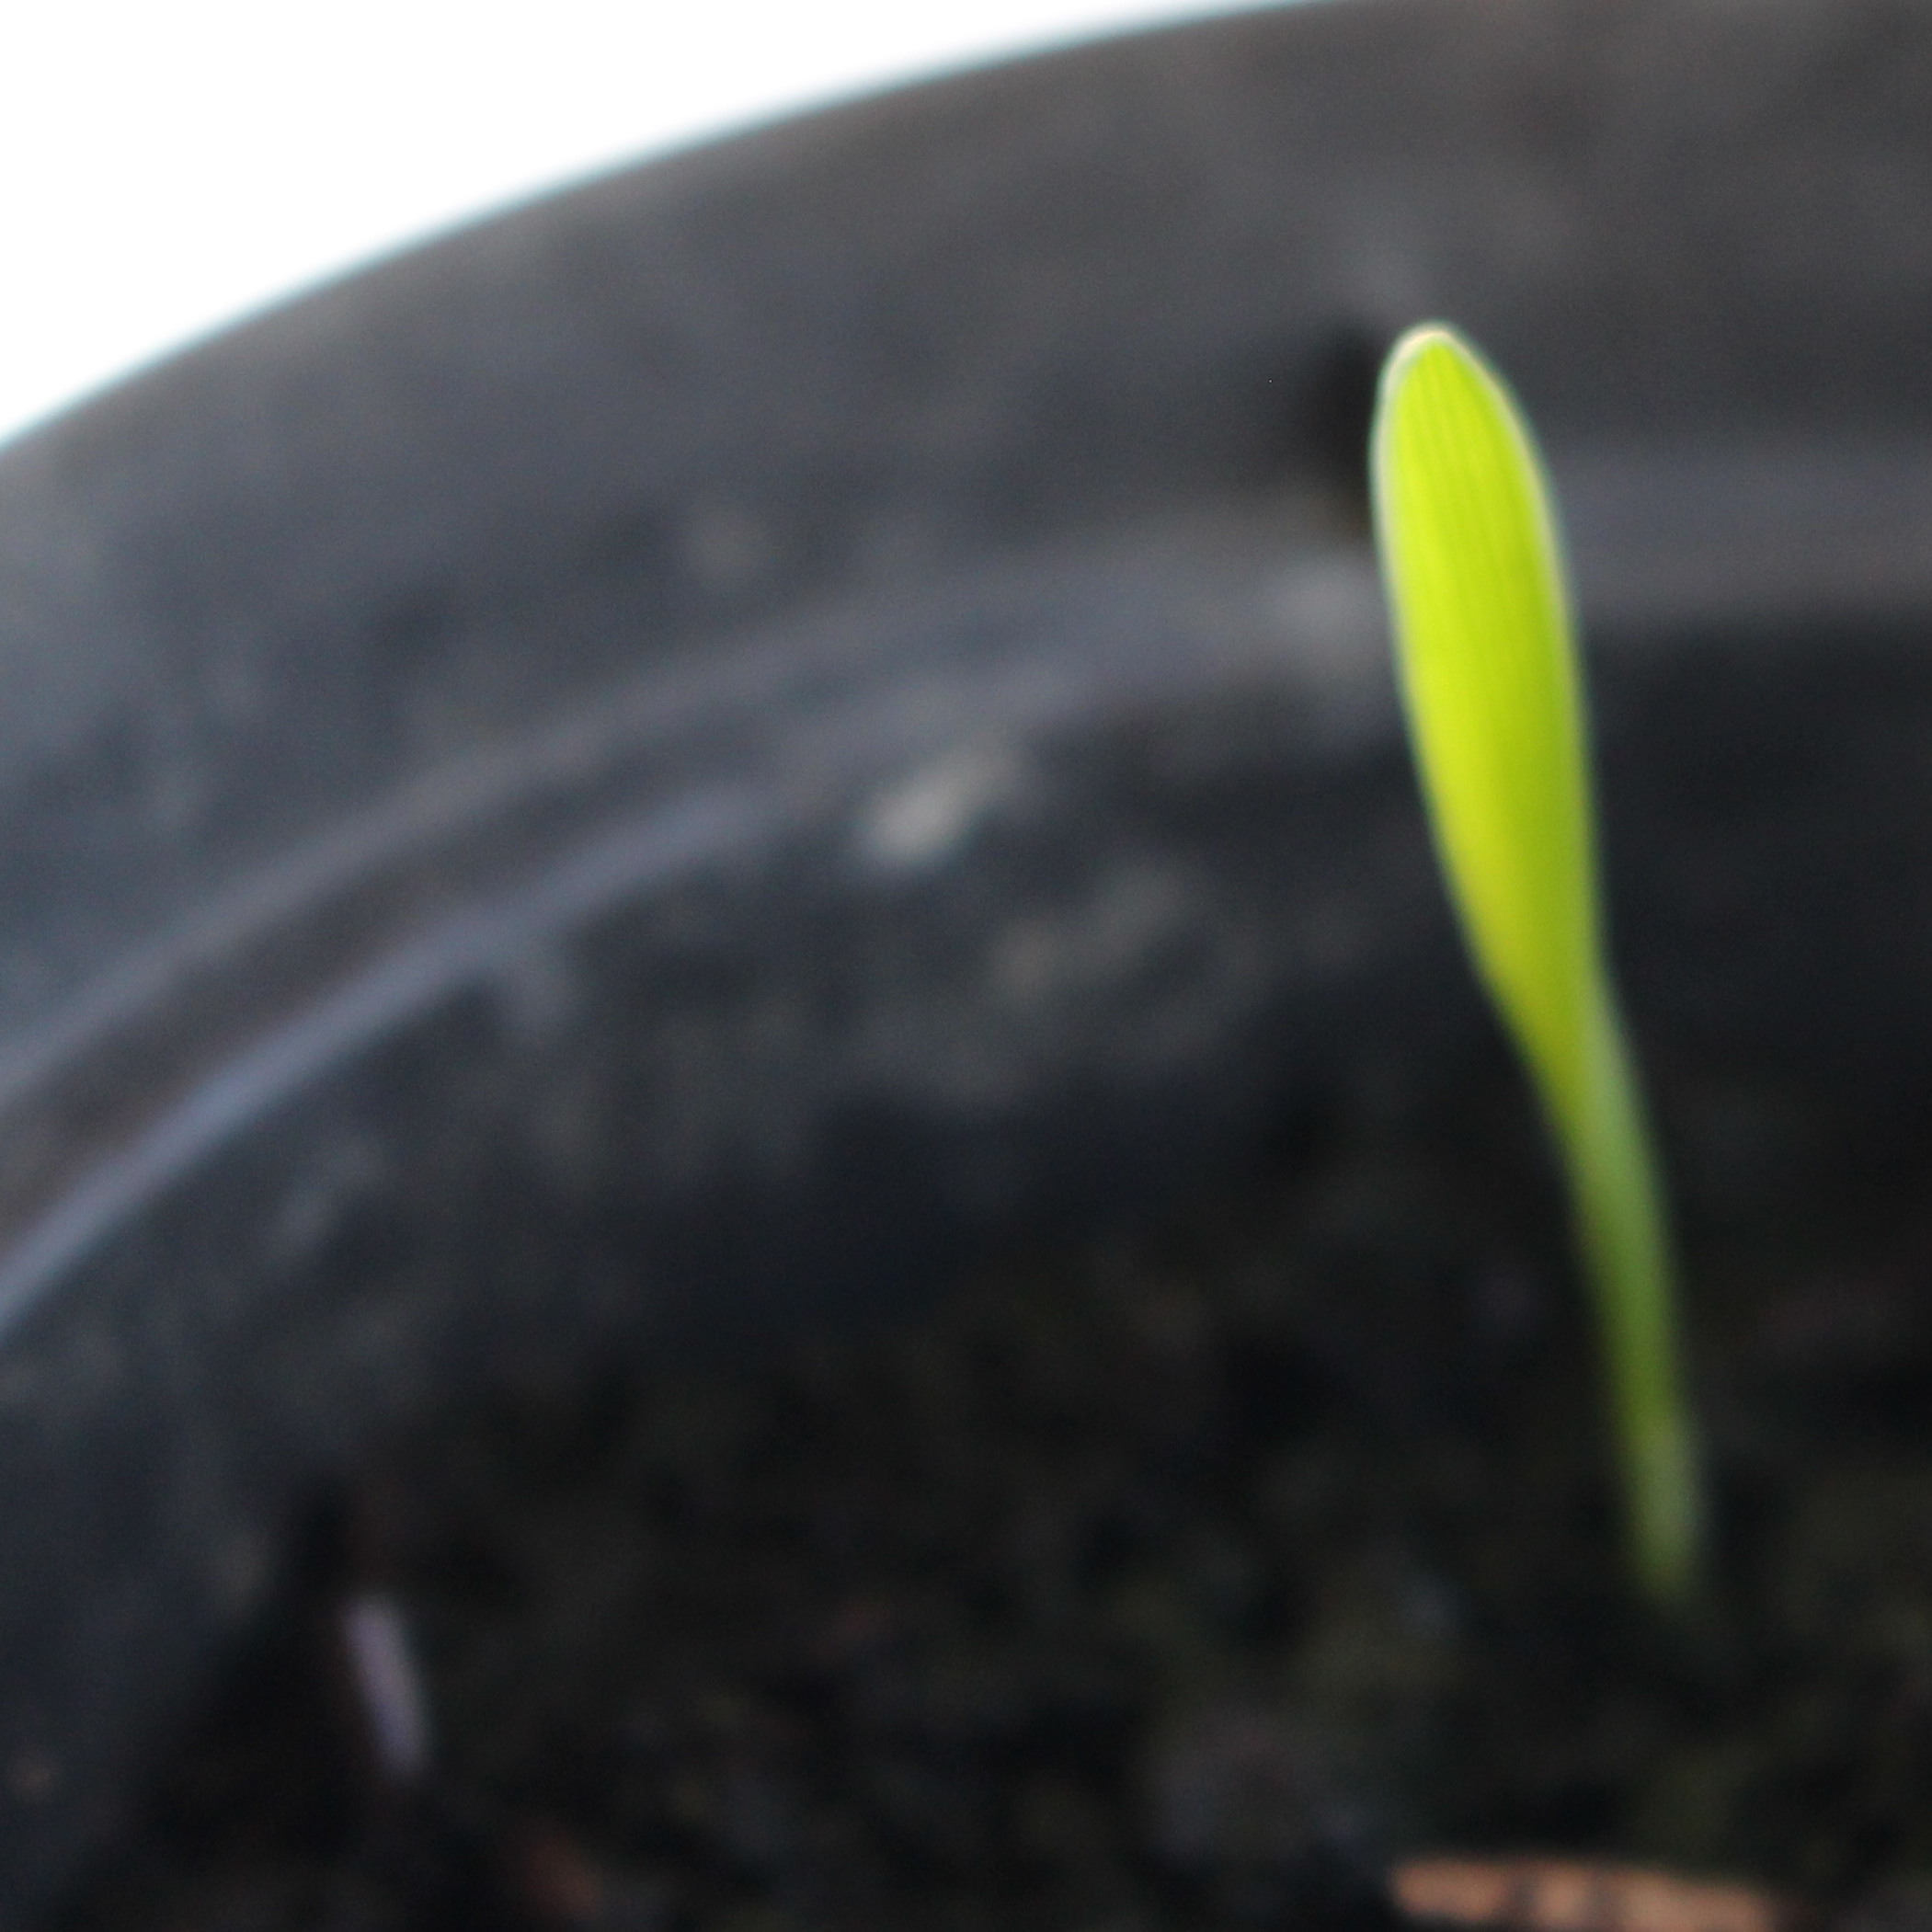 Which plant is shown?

Avena sterilis
